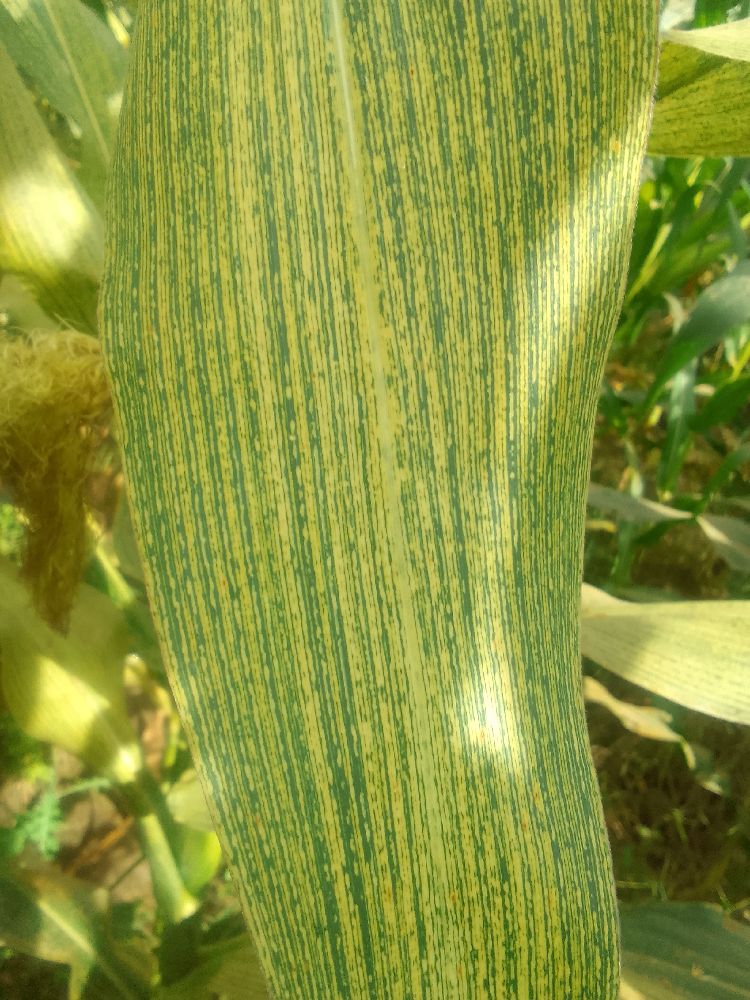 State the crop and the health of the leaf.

maize, maize streak virus
